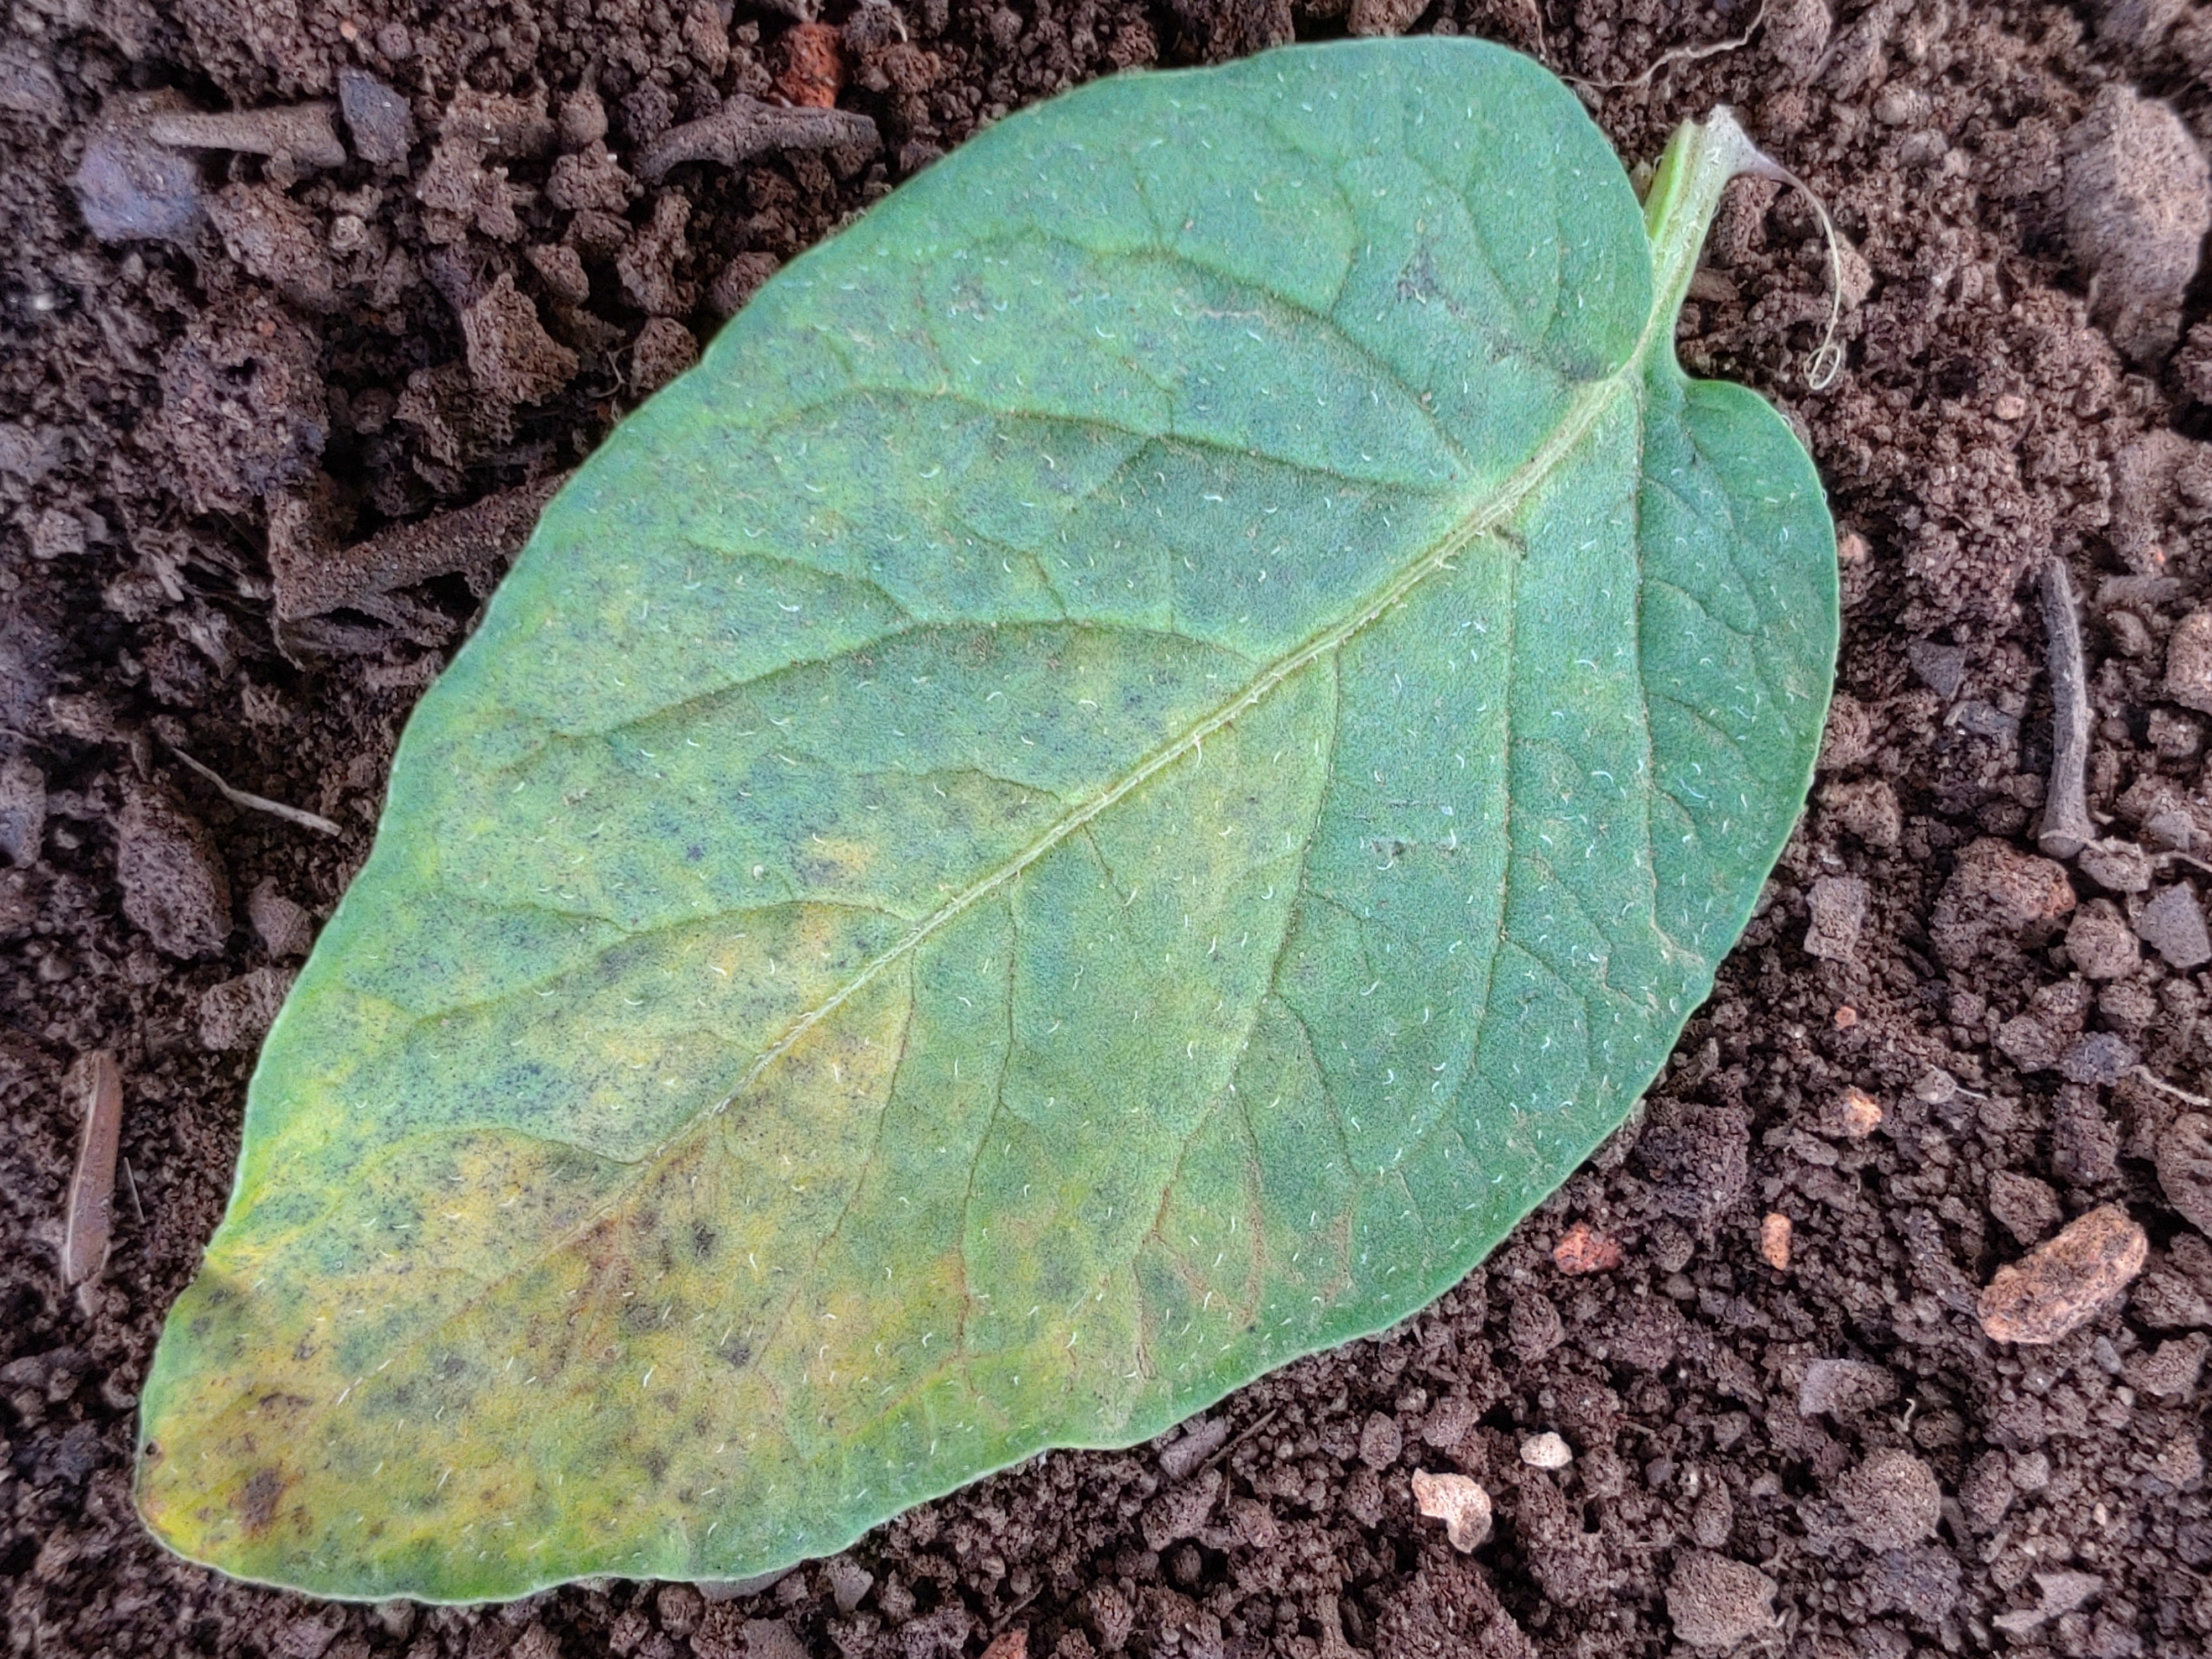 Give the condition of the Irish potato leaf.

late blight
